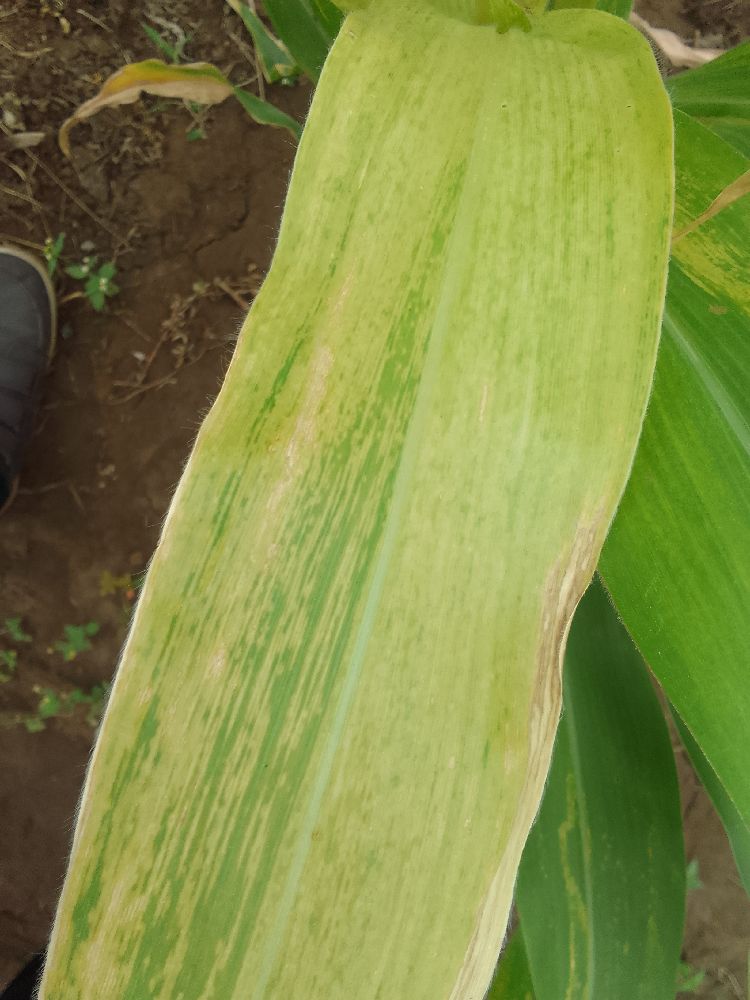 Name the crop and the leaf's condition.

maize, maize lethal necrosis
